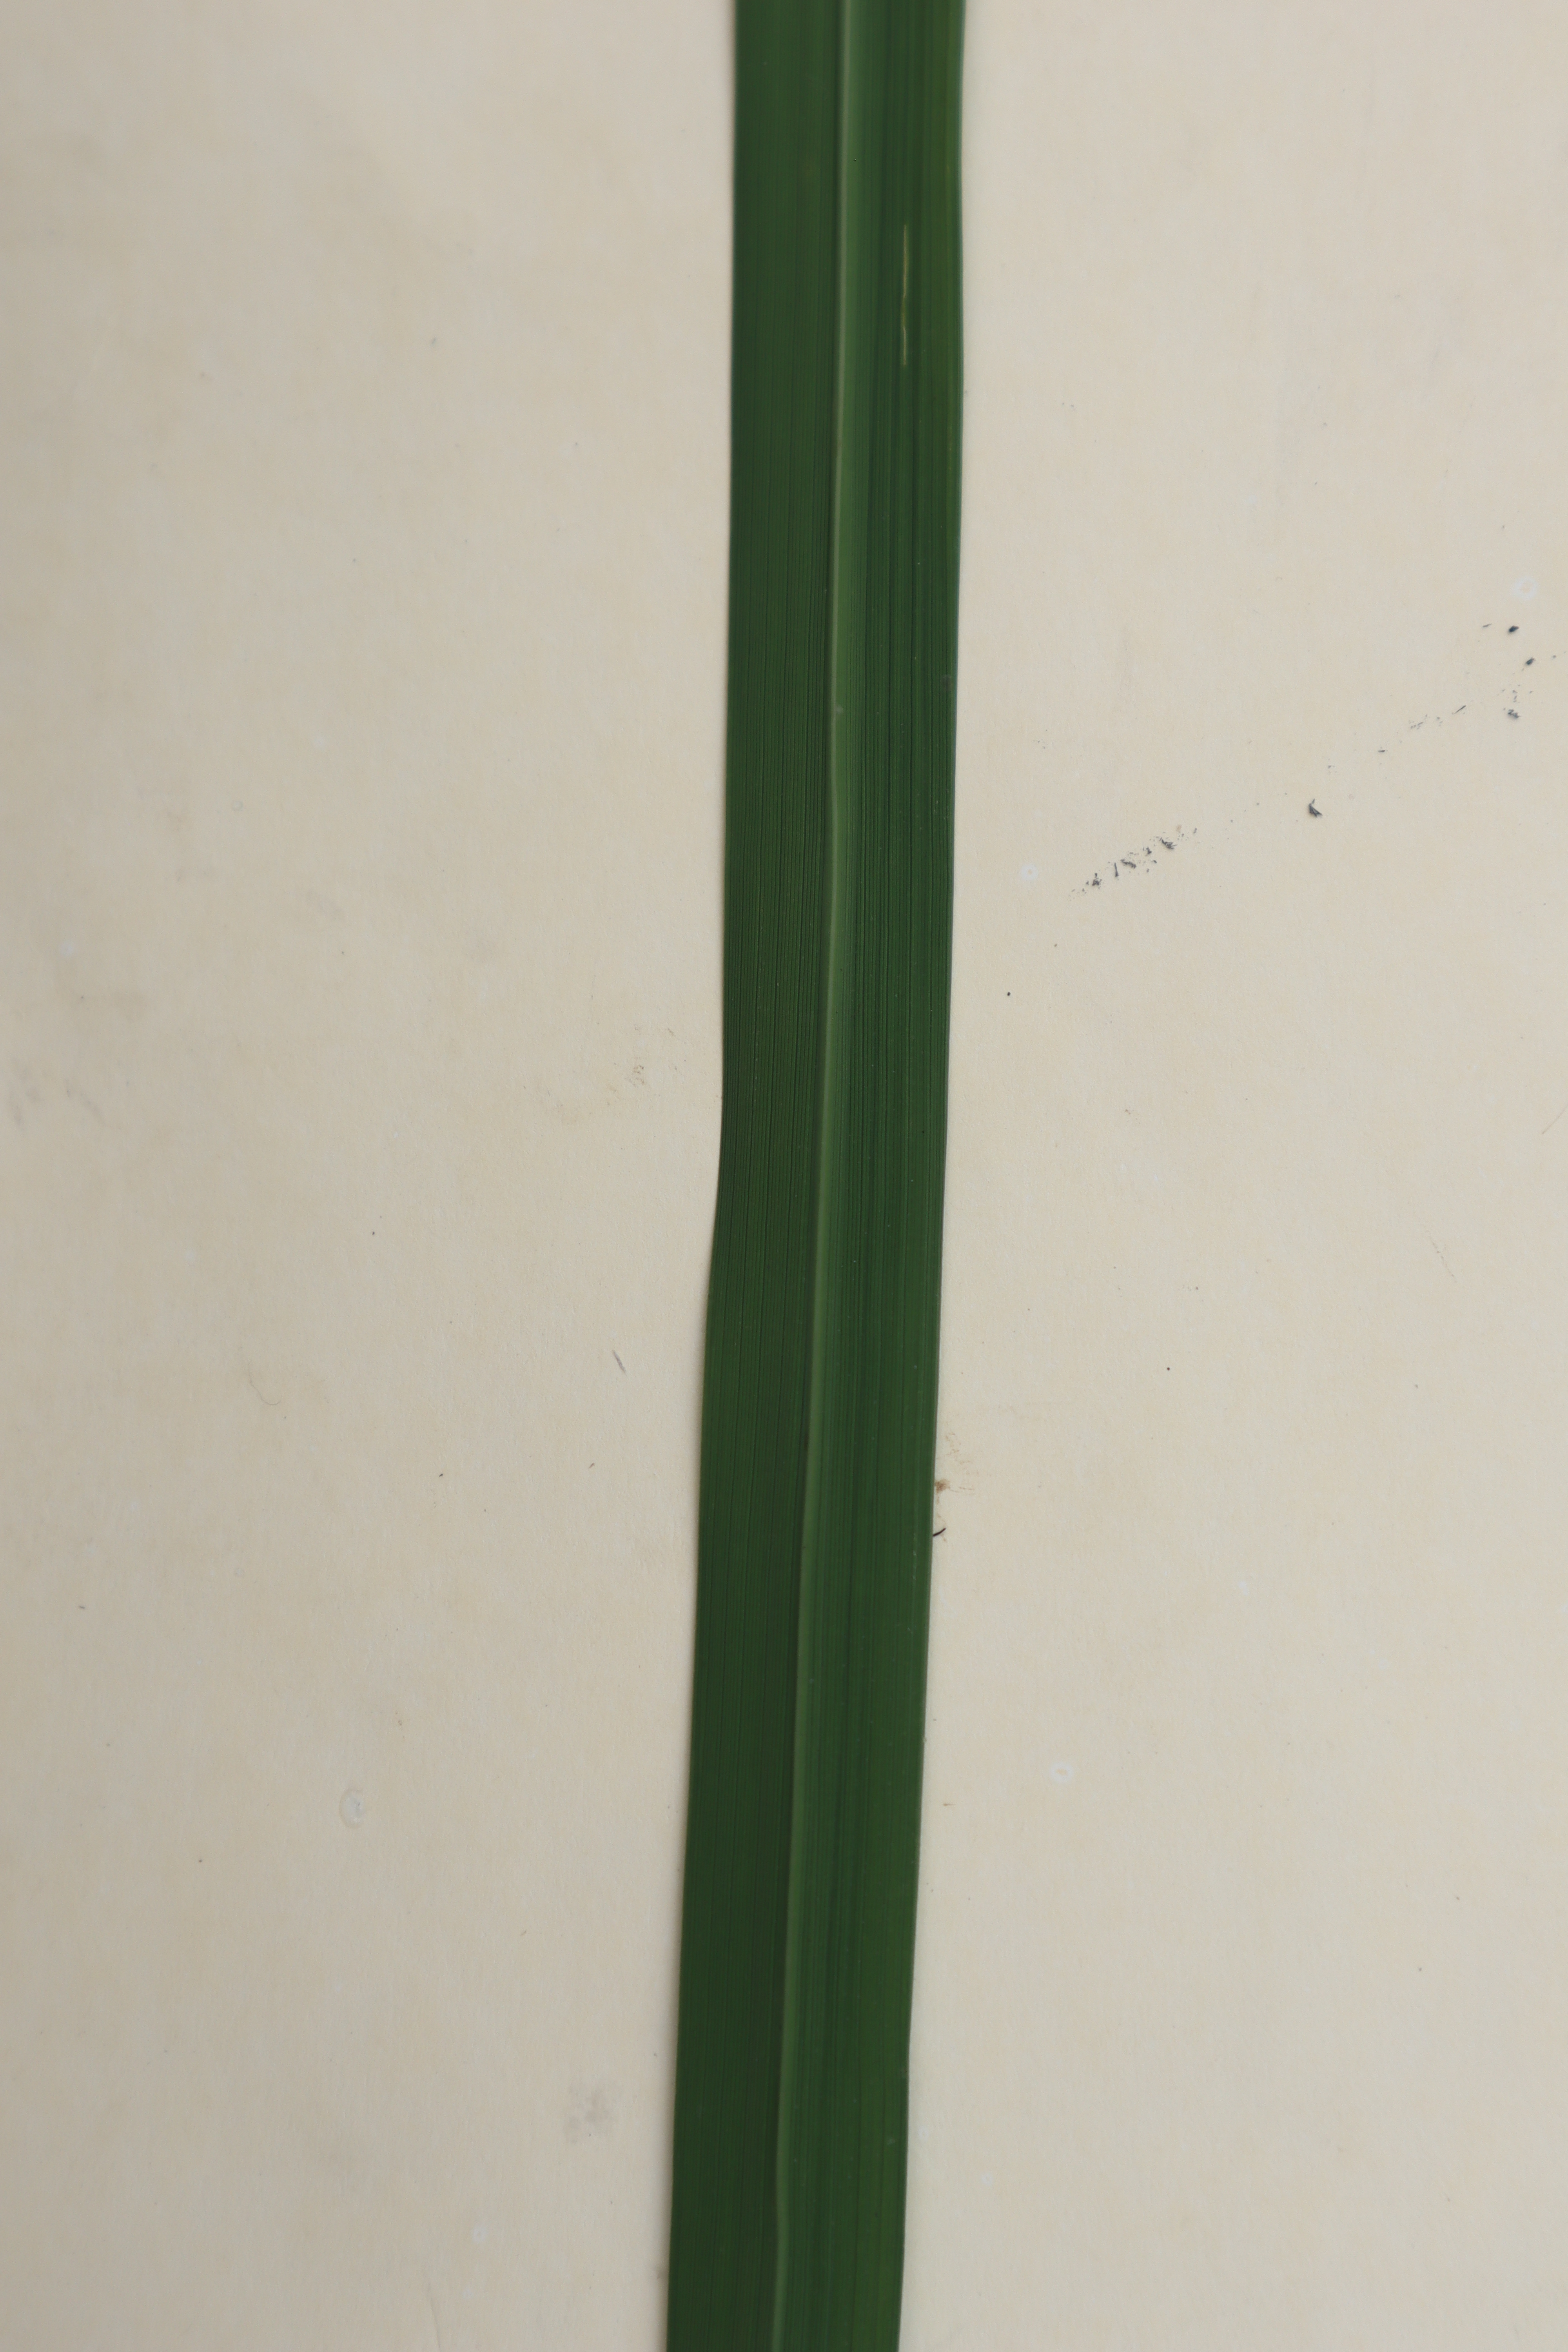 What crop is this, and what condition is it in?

rice, healthy leaves
